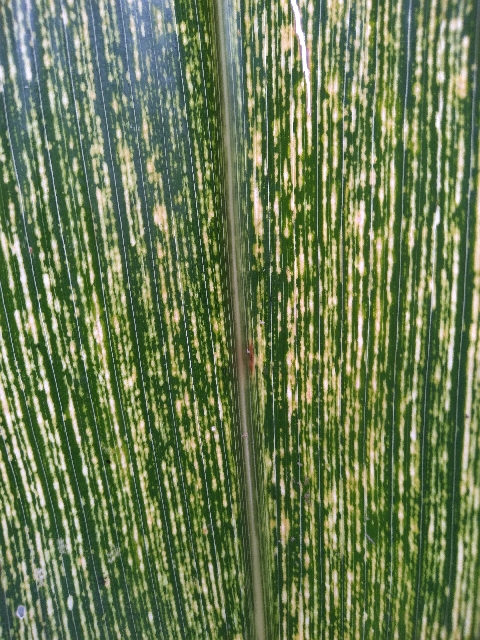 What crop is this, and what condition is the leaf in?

maize, maize streak virus
